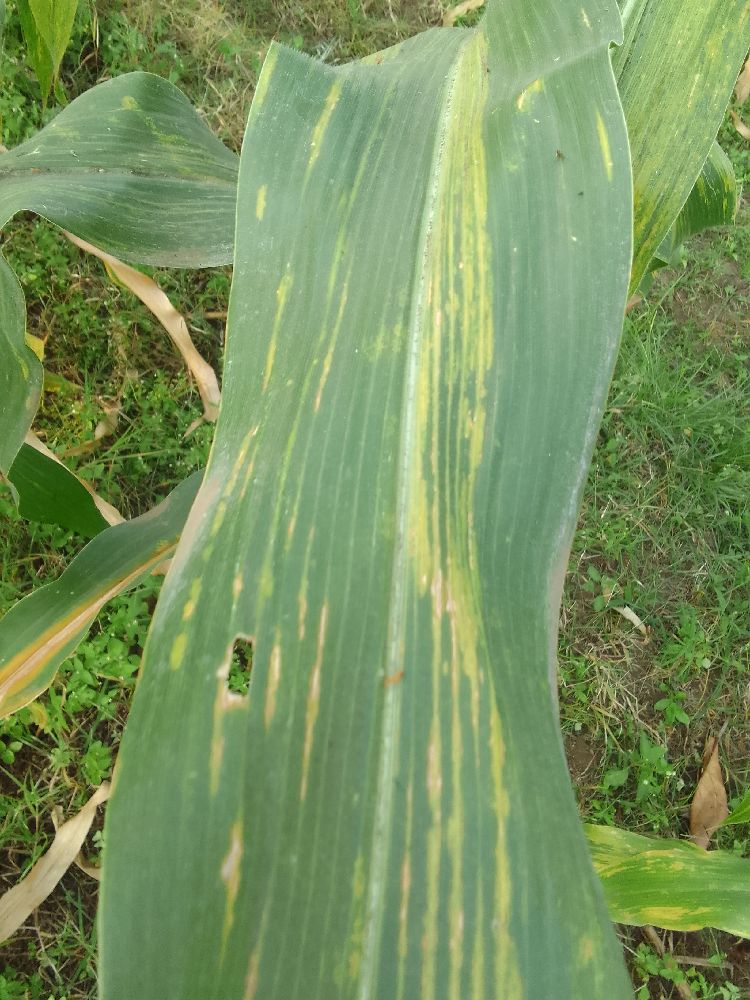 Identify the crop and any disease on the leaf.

maize, maize lethal necrosis
